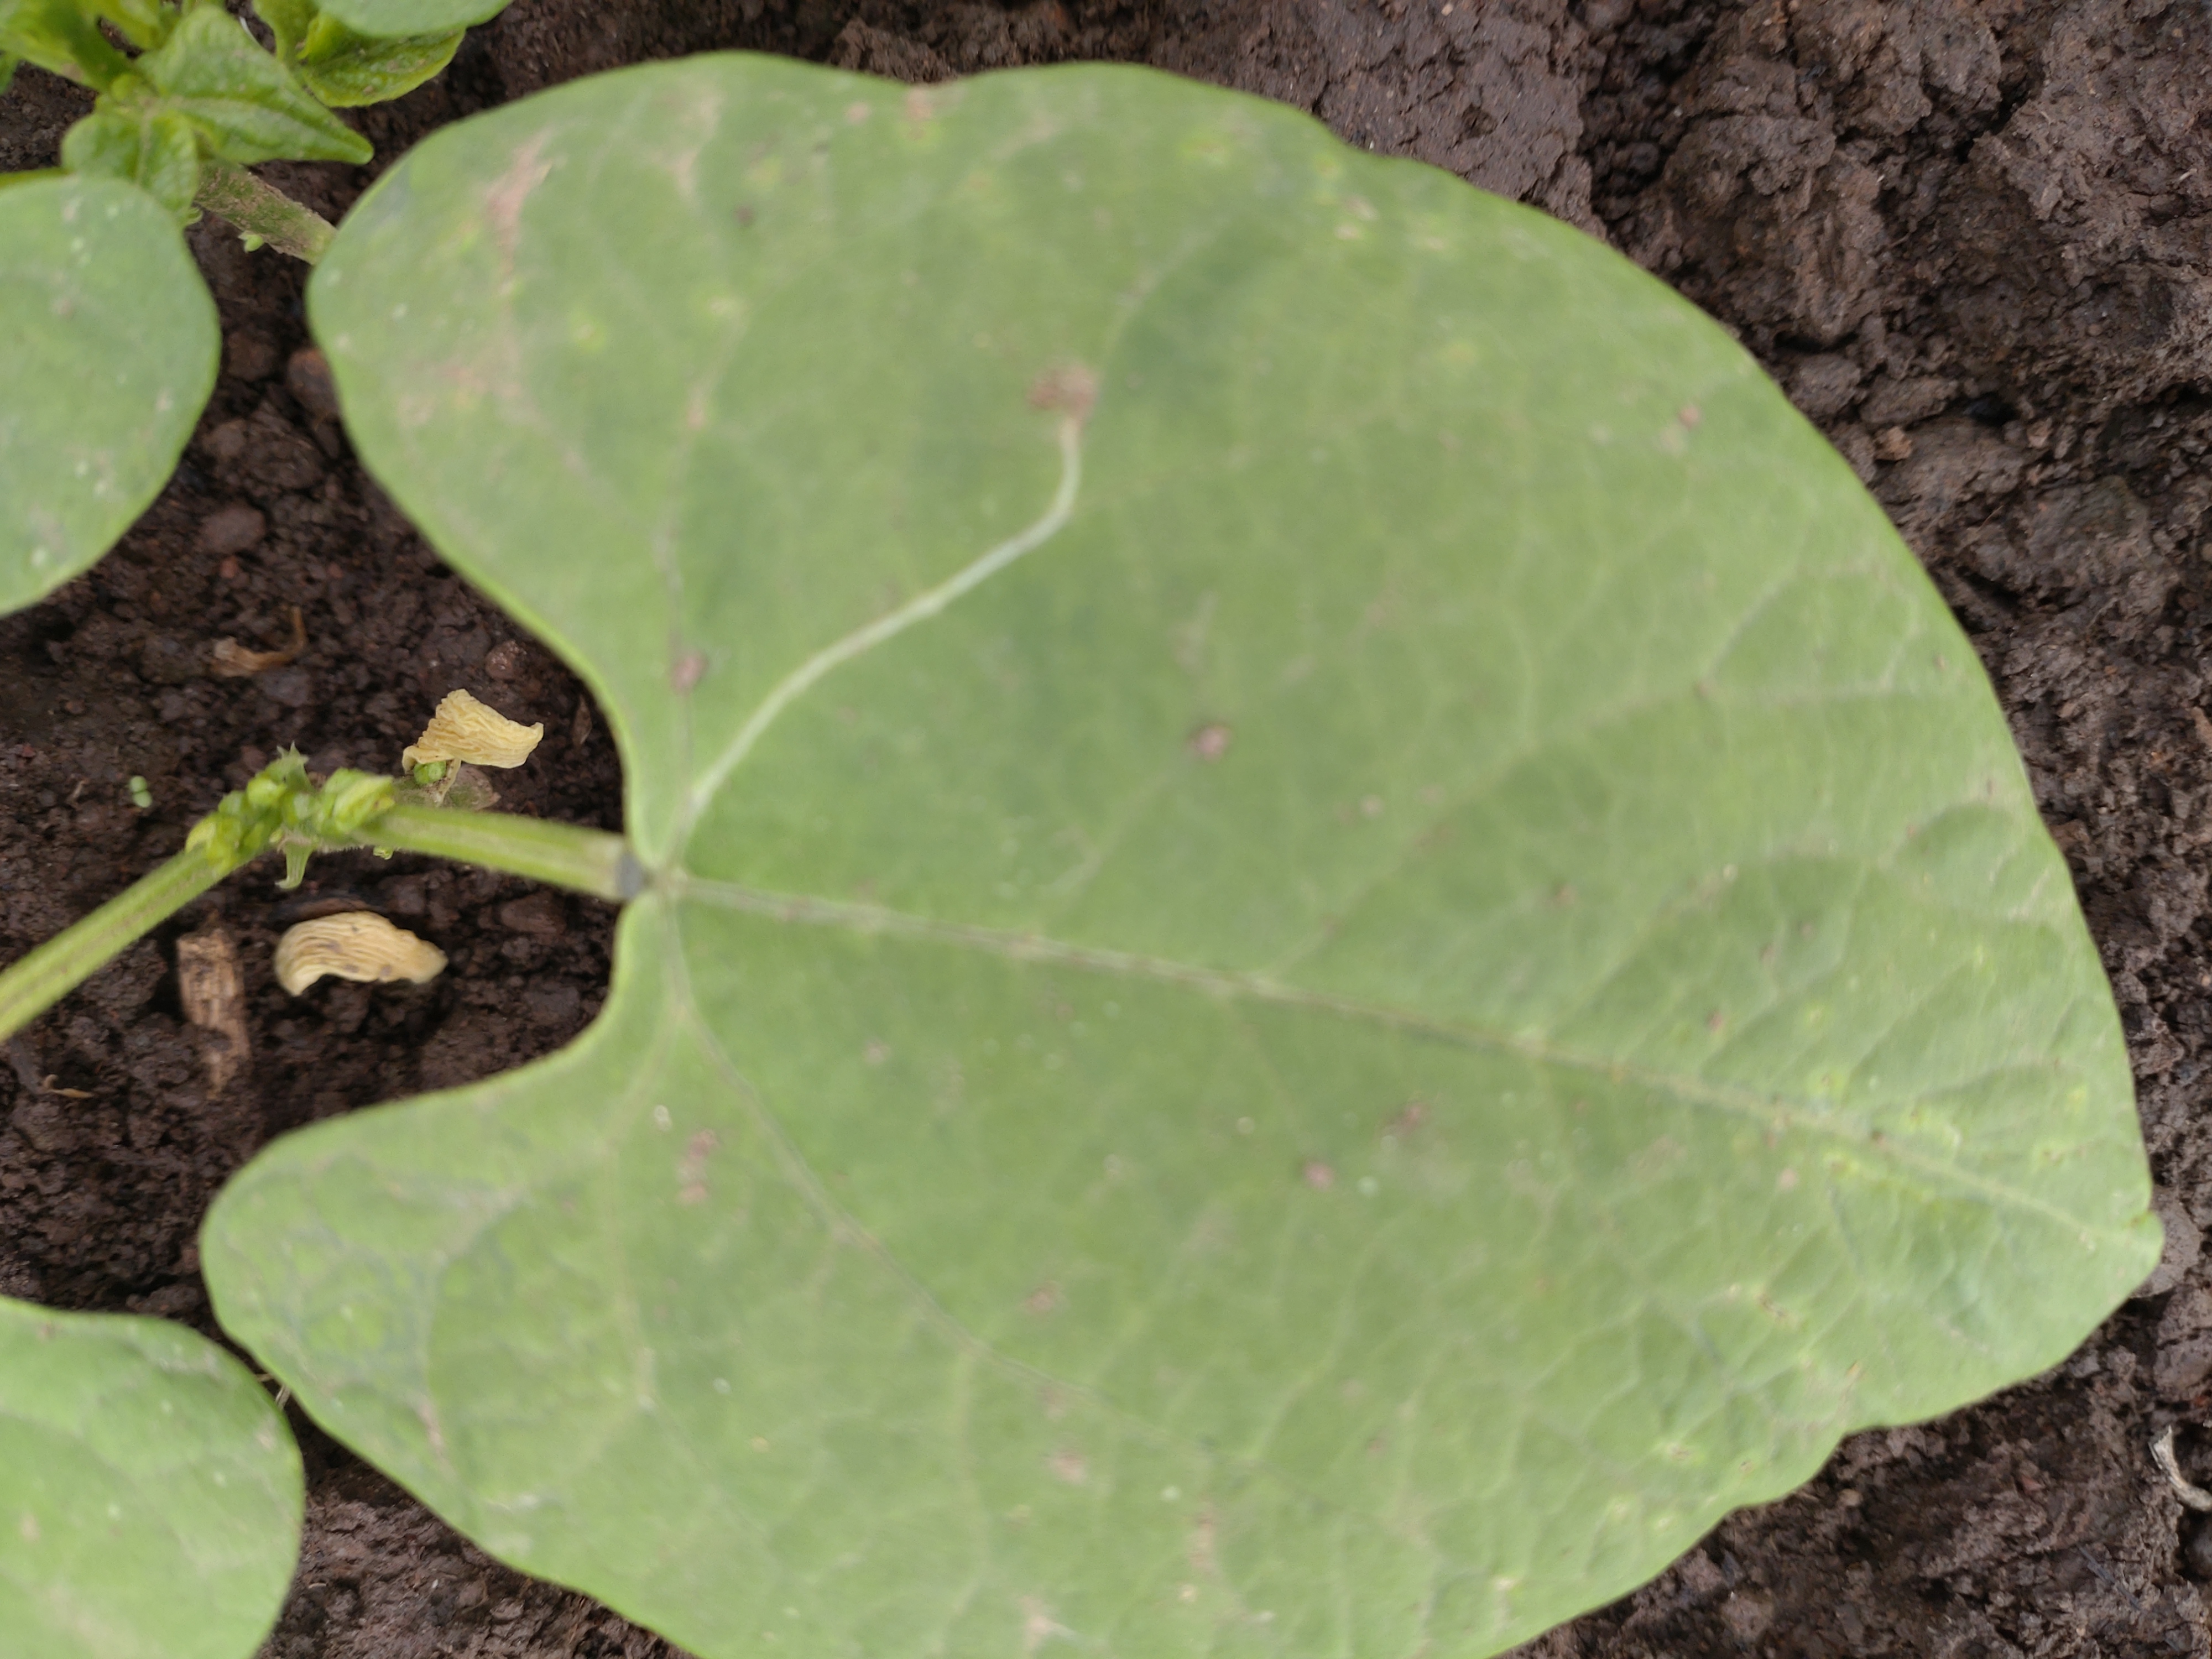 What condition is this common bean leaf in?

healthy
